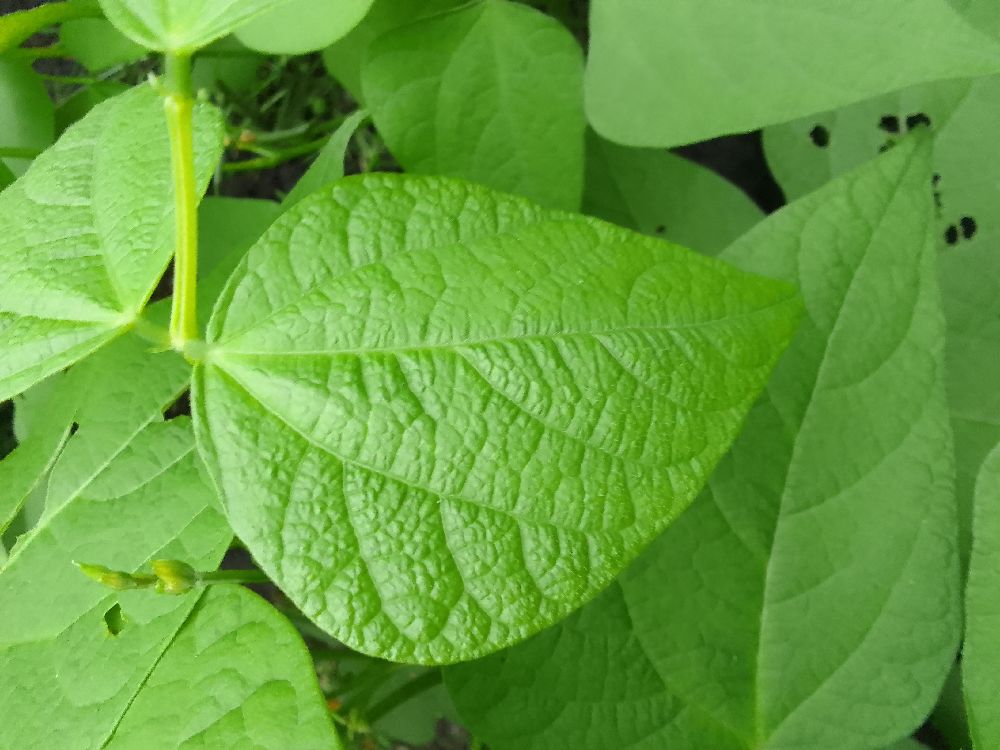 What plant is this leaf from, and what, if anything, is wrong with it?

common bean, healthy
